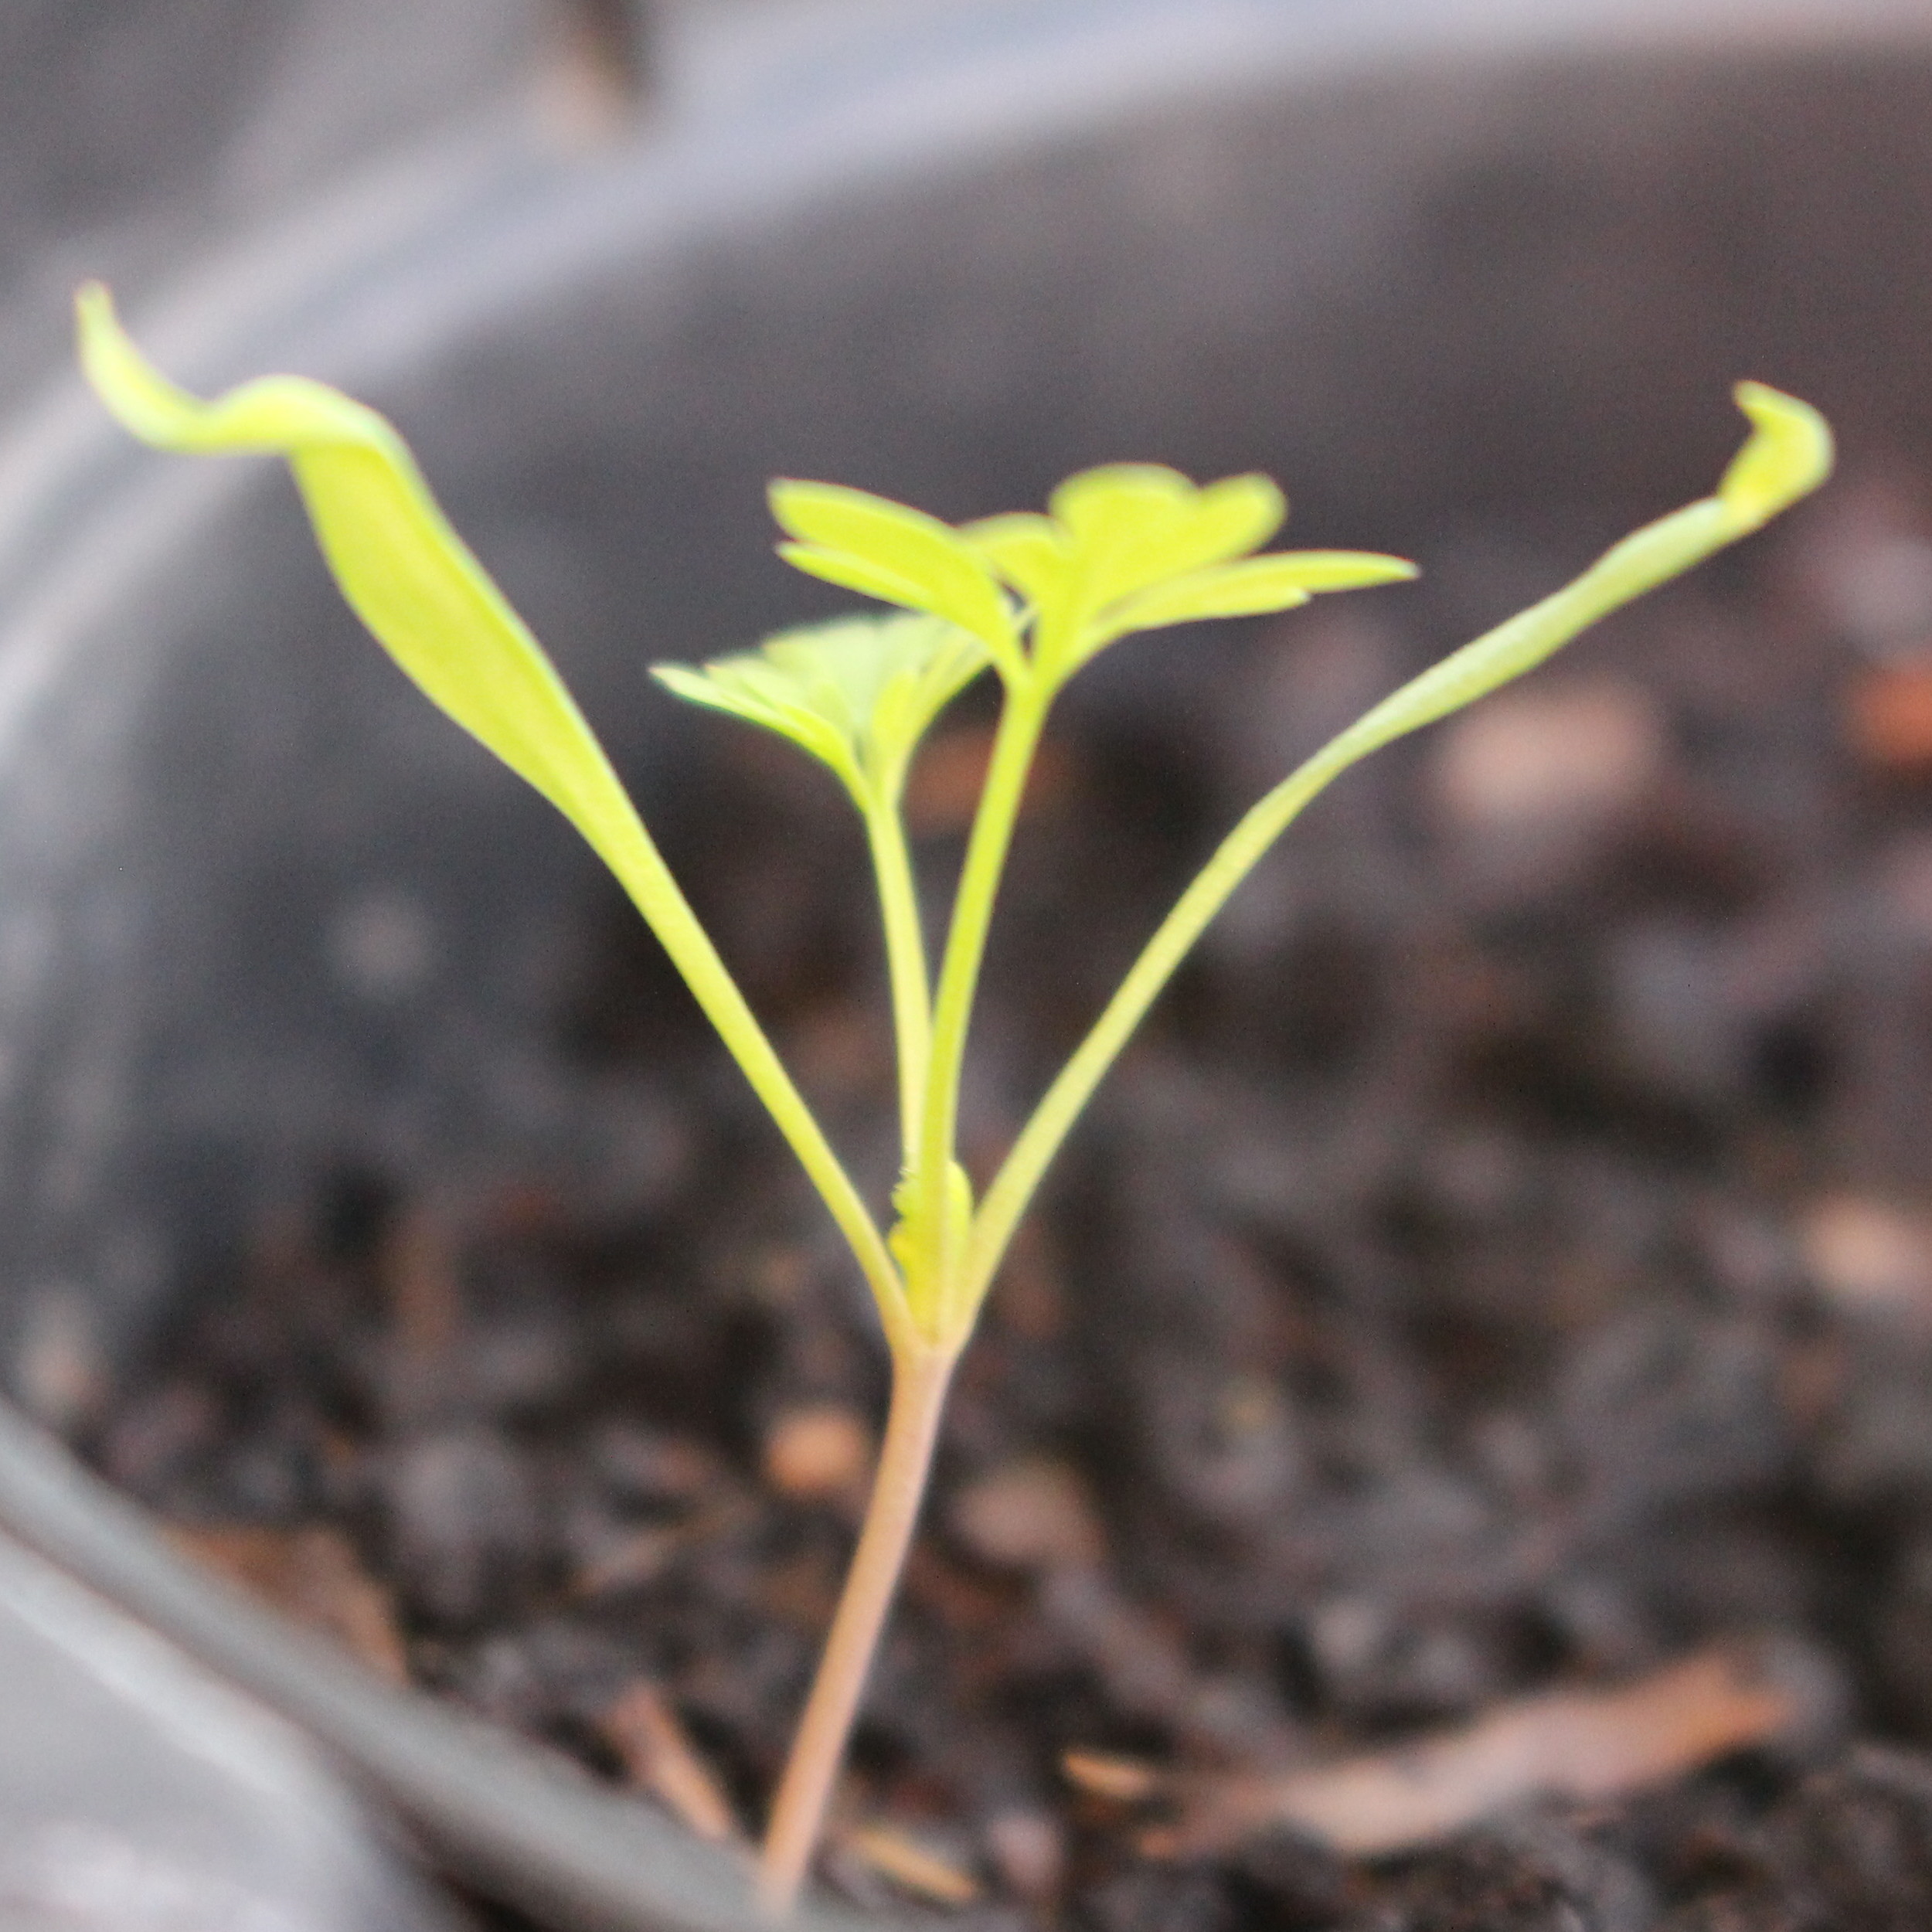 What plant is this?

Fumaria officinalis
